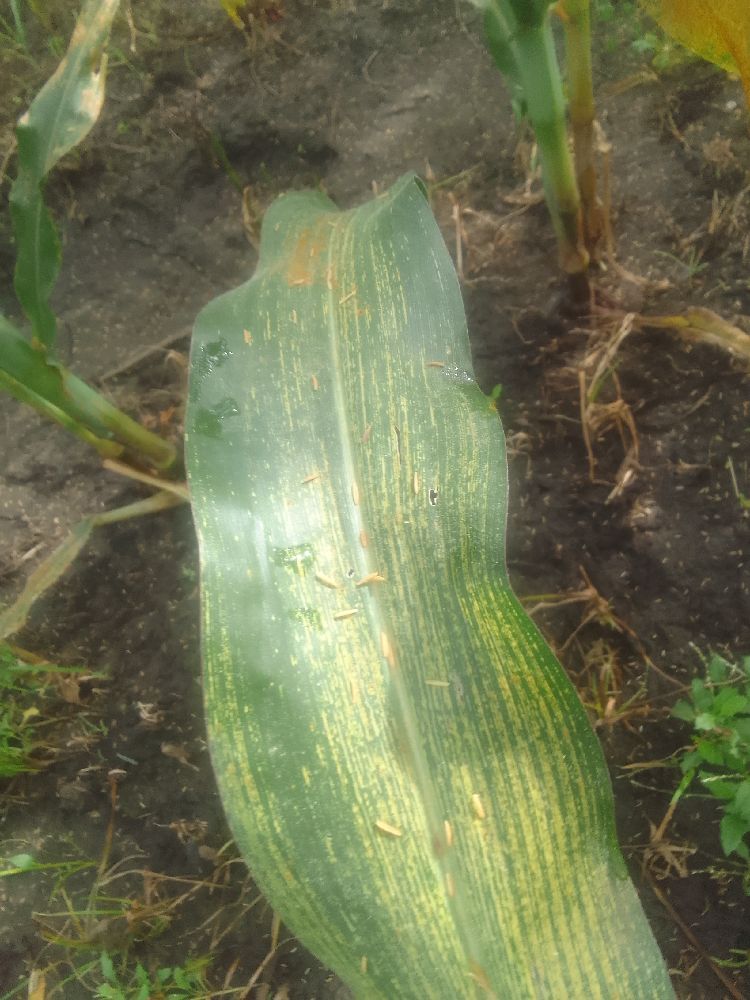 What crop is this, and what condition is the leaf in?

maize, maize streak virus
